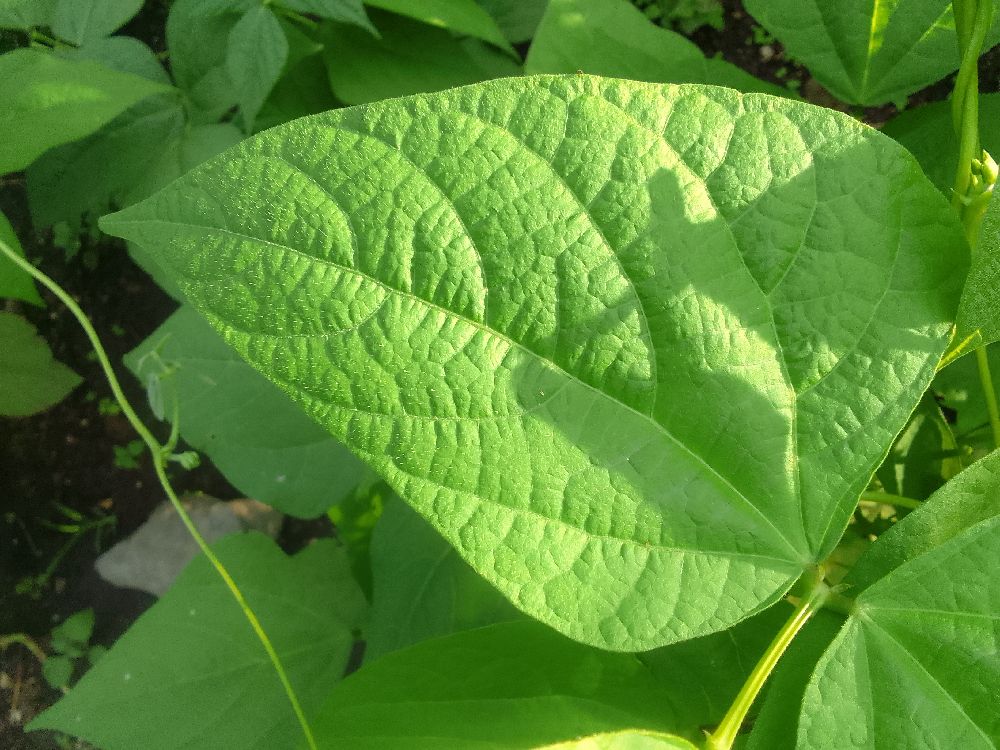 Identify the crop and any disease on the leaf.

common bean, healthy
